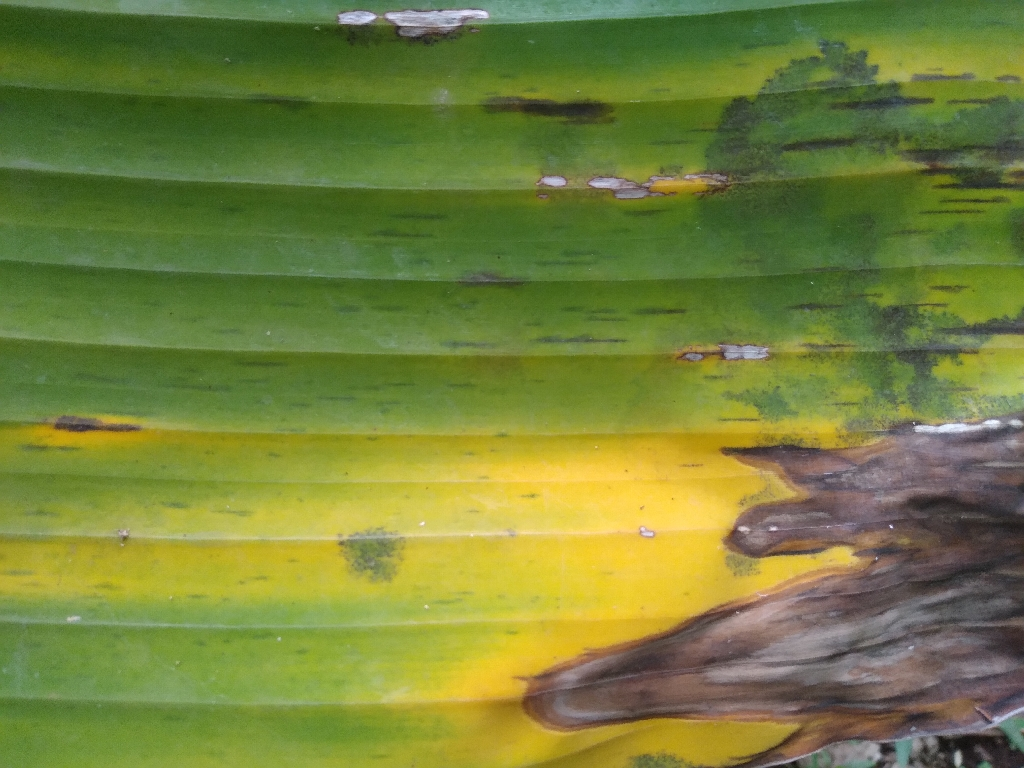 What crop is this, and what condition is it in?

banana, black sigatoka
